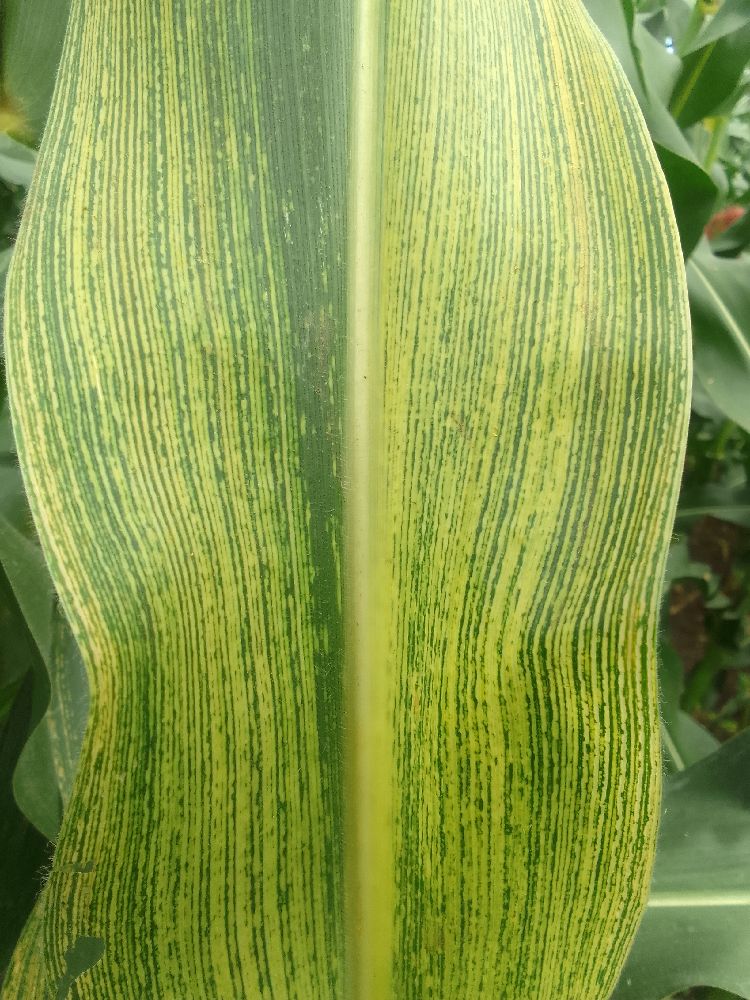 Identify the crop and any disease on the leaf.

maize, maize streak virus
